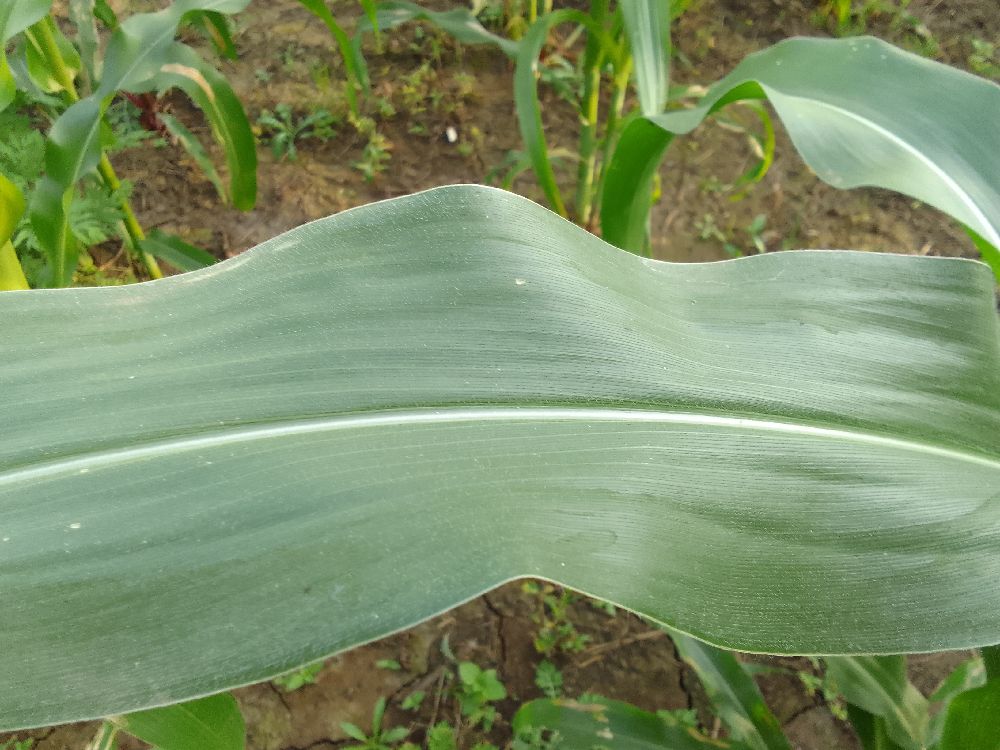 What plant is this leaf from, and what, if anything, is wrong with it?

maize, healthy
